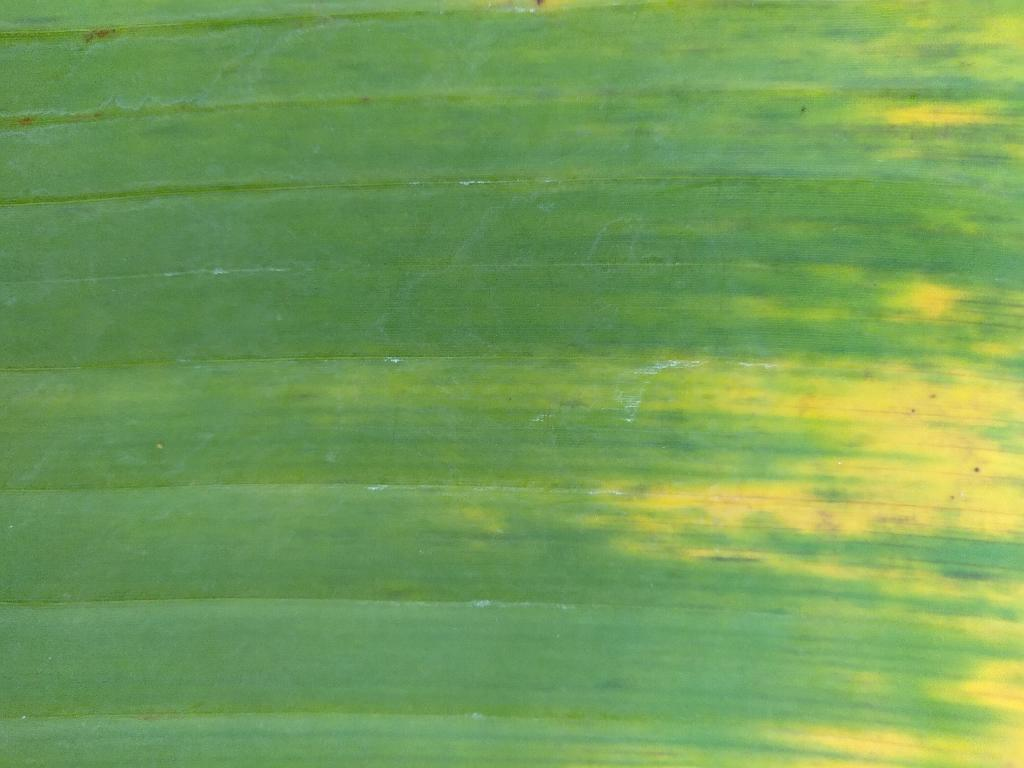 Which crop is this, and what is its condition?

banana, fusarium wilt race 1
